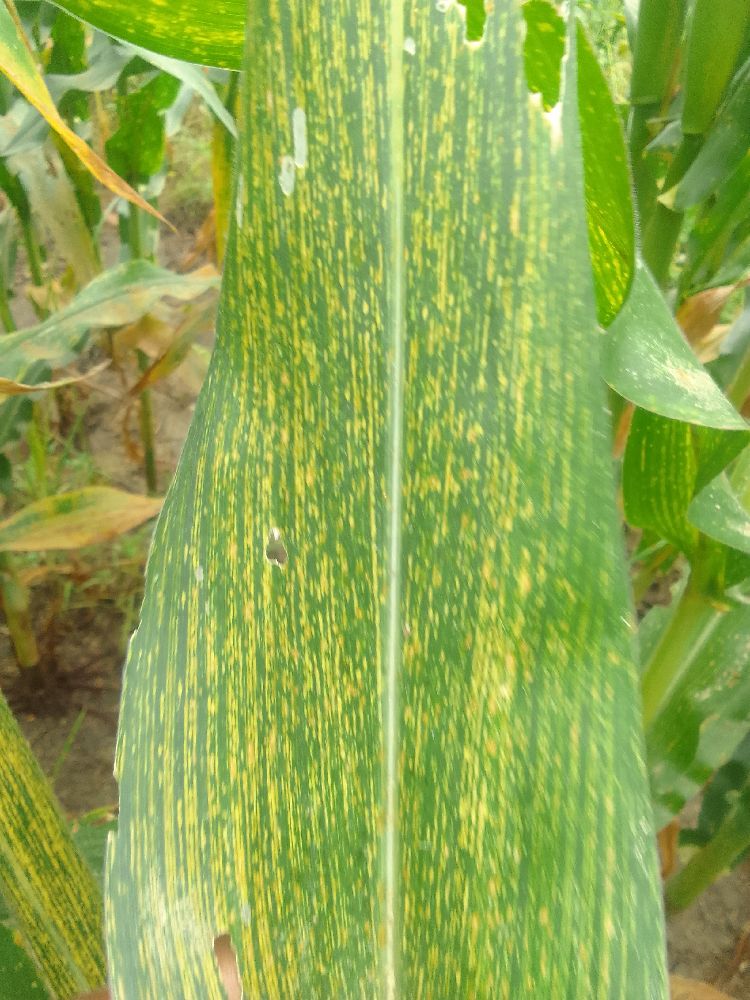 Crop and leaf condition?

maize, maize streak virus
